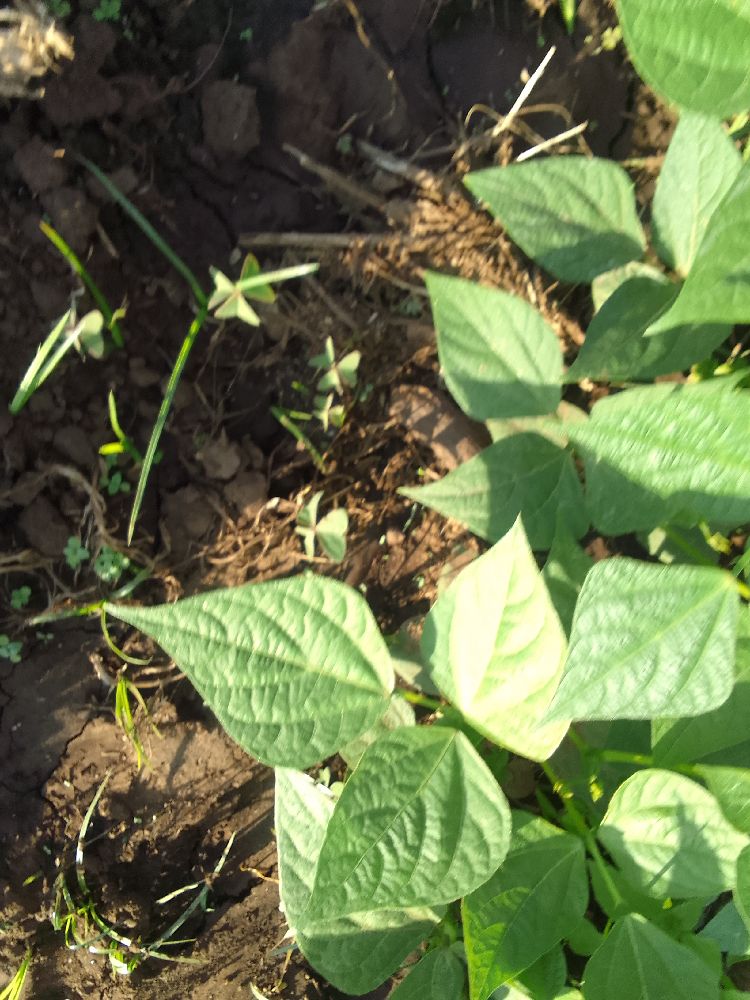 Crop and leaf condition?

common bean, healthy
